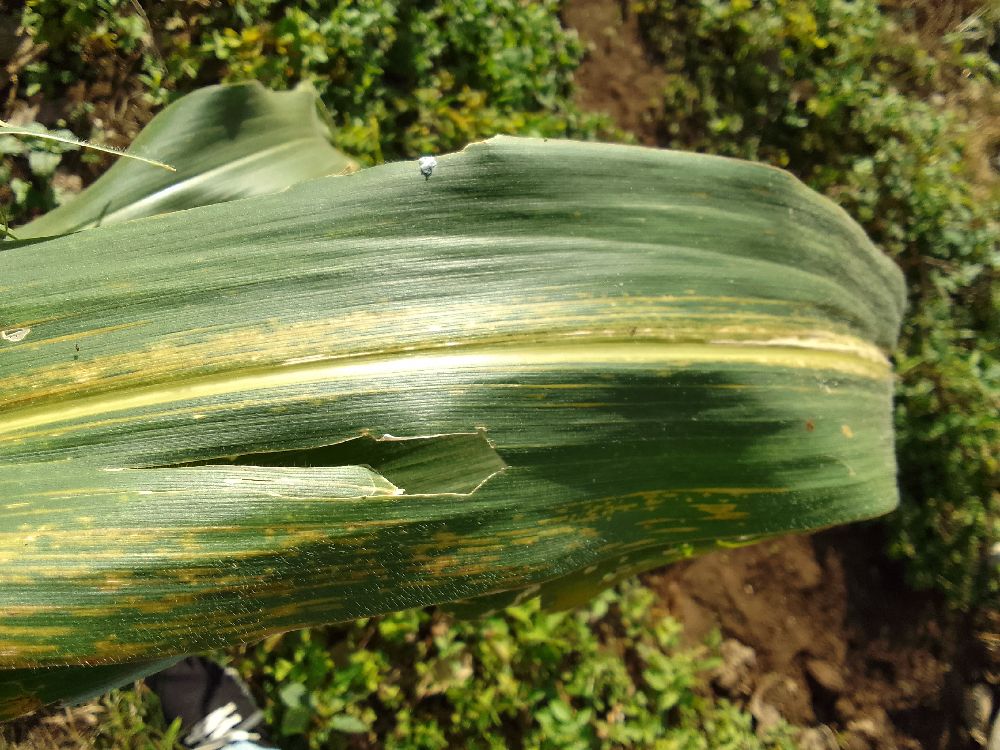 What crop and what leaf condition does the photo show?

maize, maize lethal necrosis
